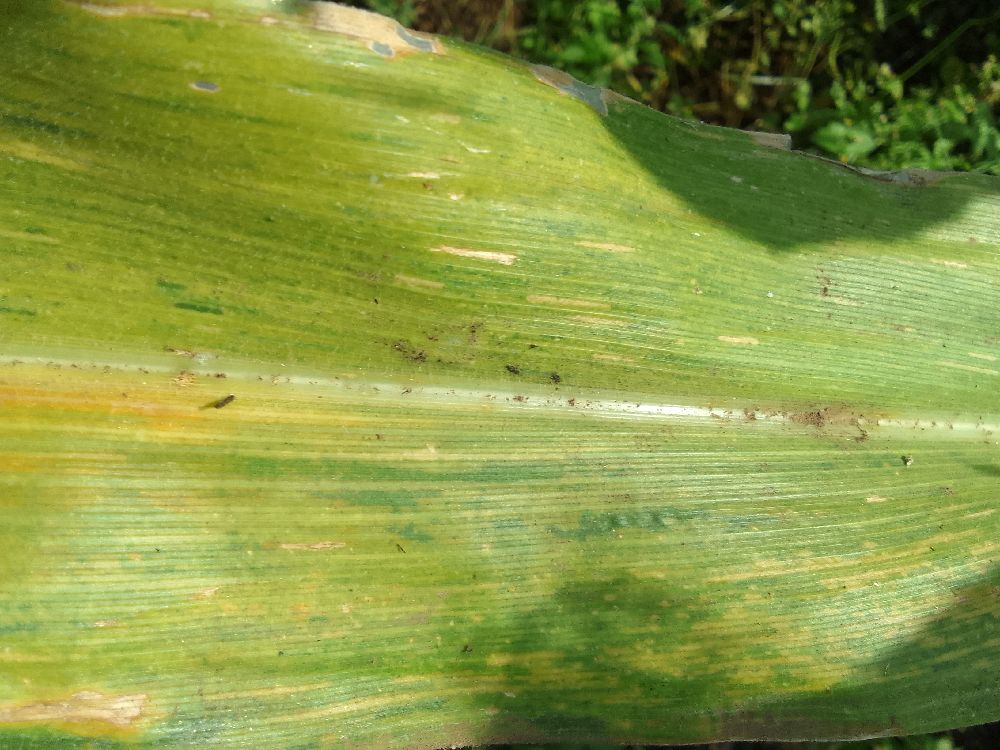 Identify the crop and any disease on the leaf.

maize, maize lethal necrosis
